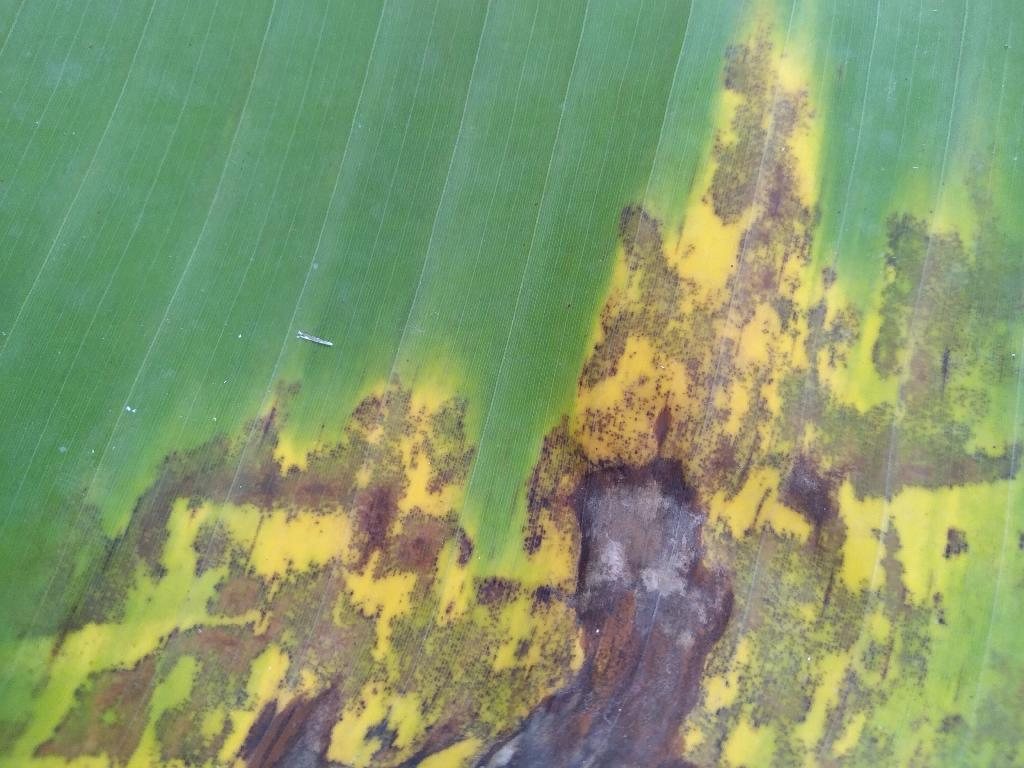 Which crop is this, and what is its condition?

banana, black sigatoka
